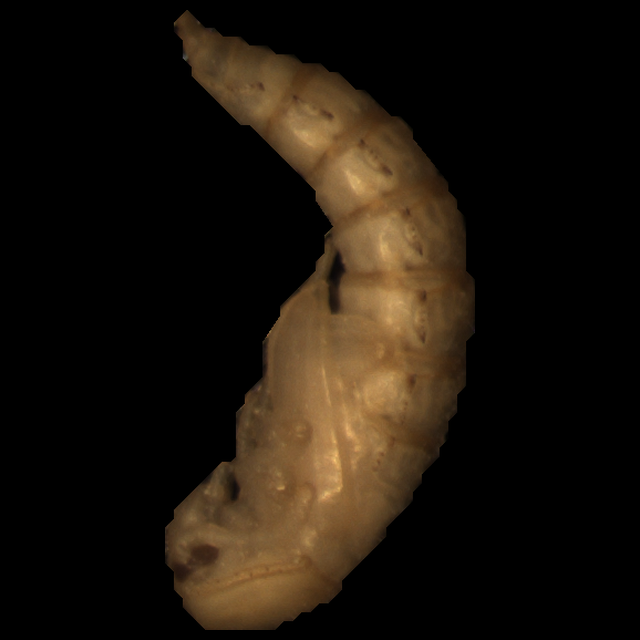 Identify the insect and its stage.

mealworm pupa
